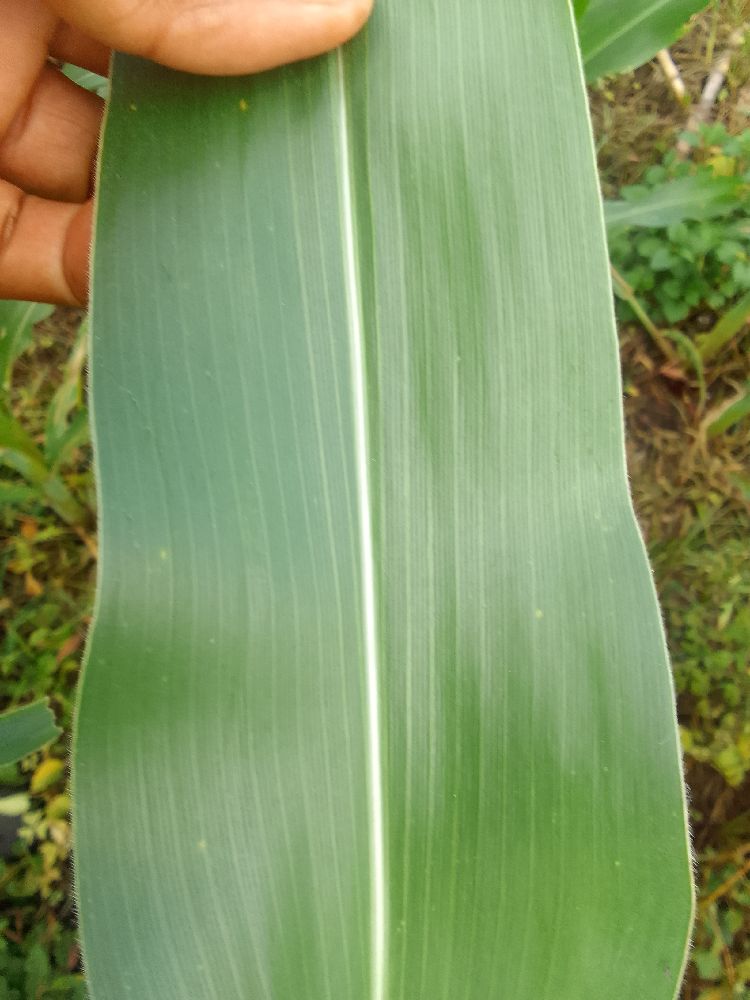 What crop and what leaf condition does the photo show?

maize, healthy
